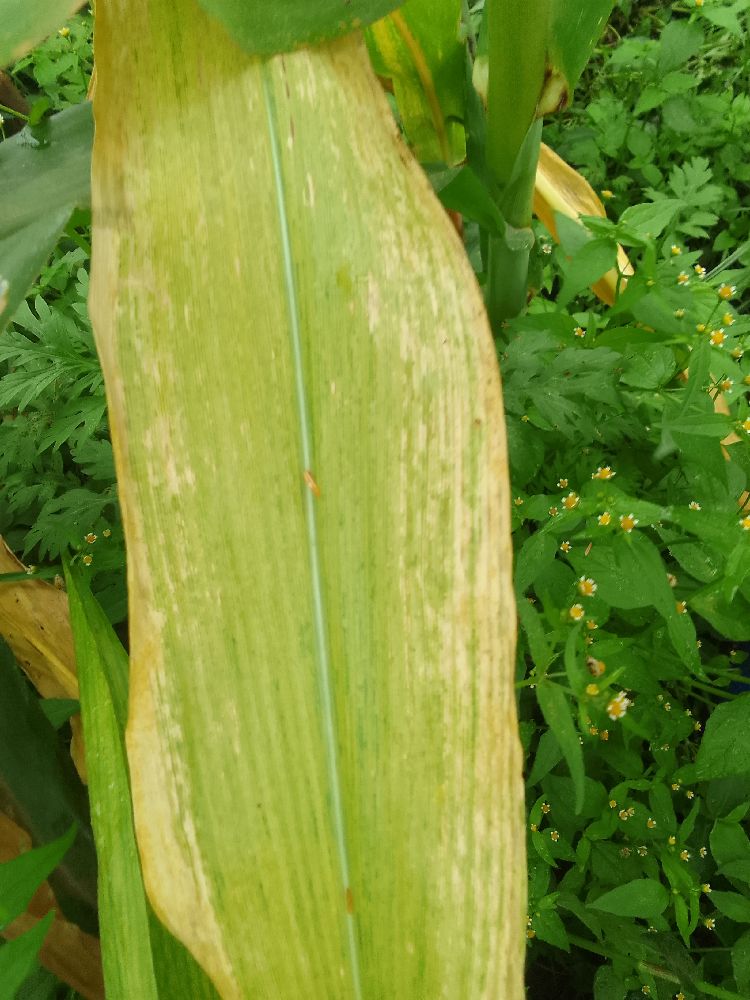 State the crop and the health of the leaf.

maize, maize lethal necrosis
